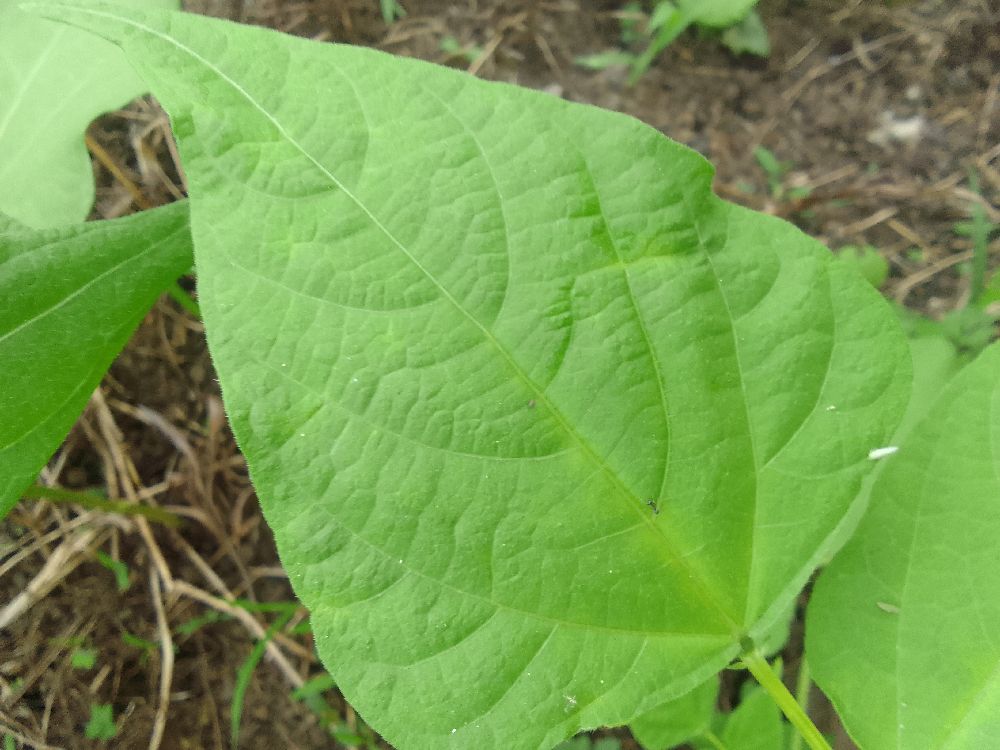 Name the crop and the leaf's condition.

common bean, healthy
